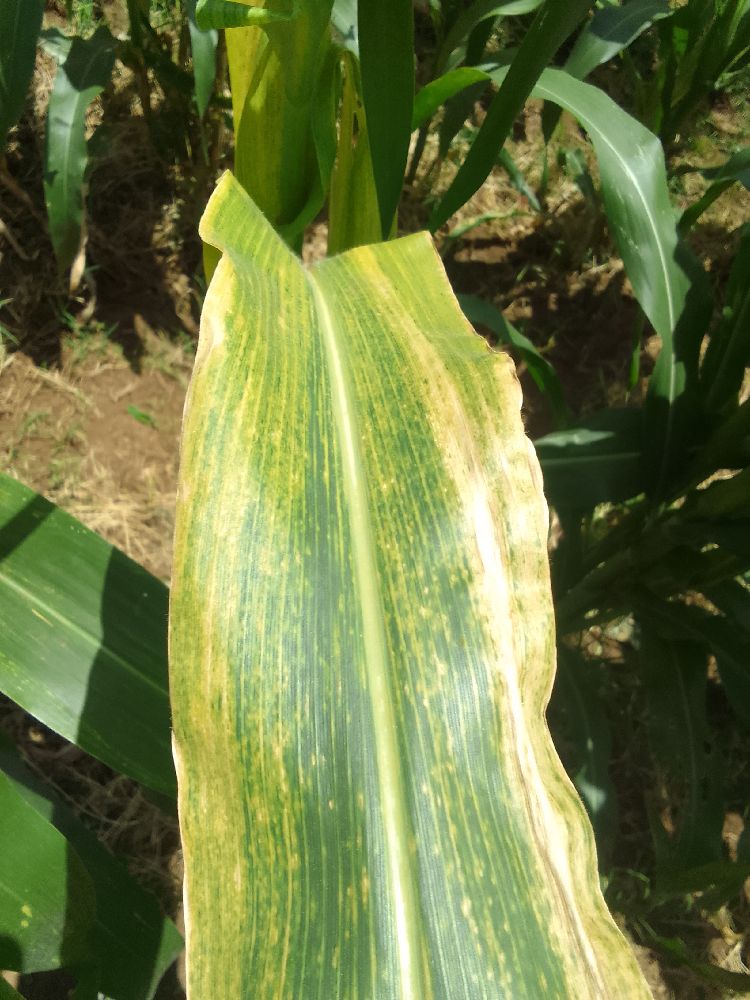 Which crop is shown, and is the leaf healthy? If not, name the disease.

maize, maize lethal necrosis
